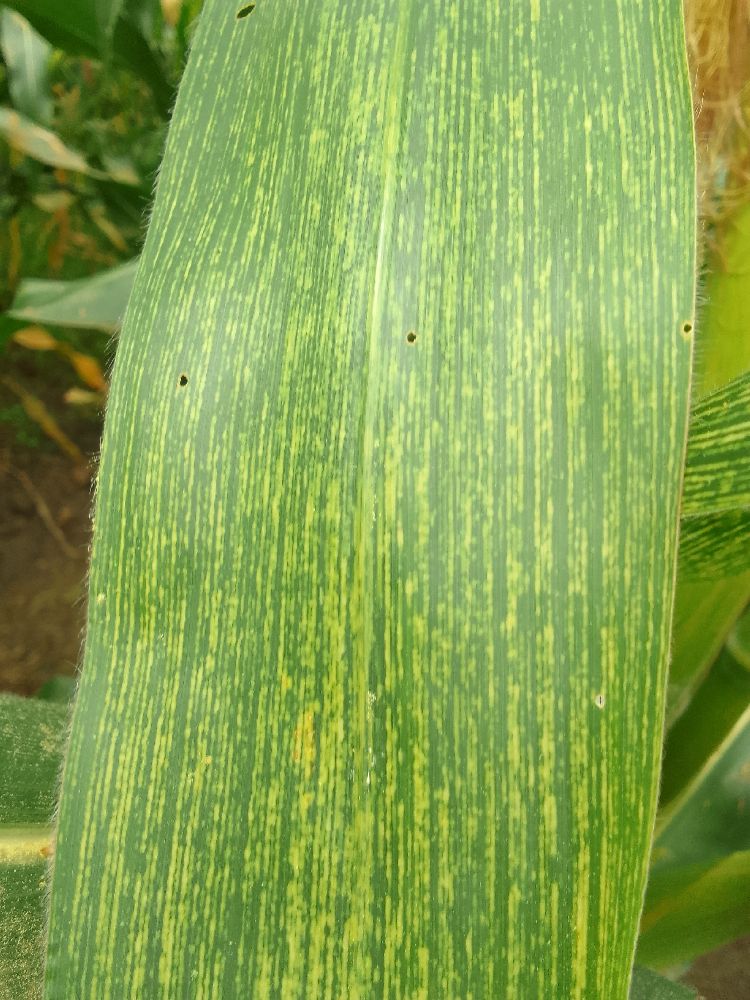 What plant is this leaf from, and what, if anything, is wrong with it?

maize, maize streak virus
